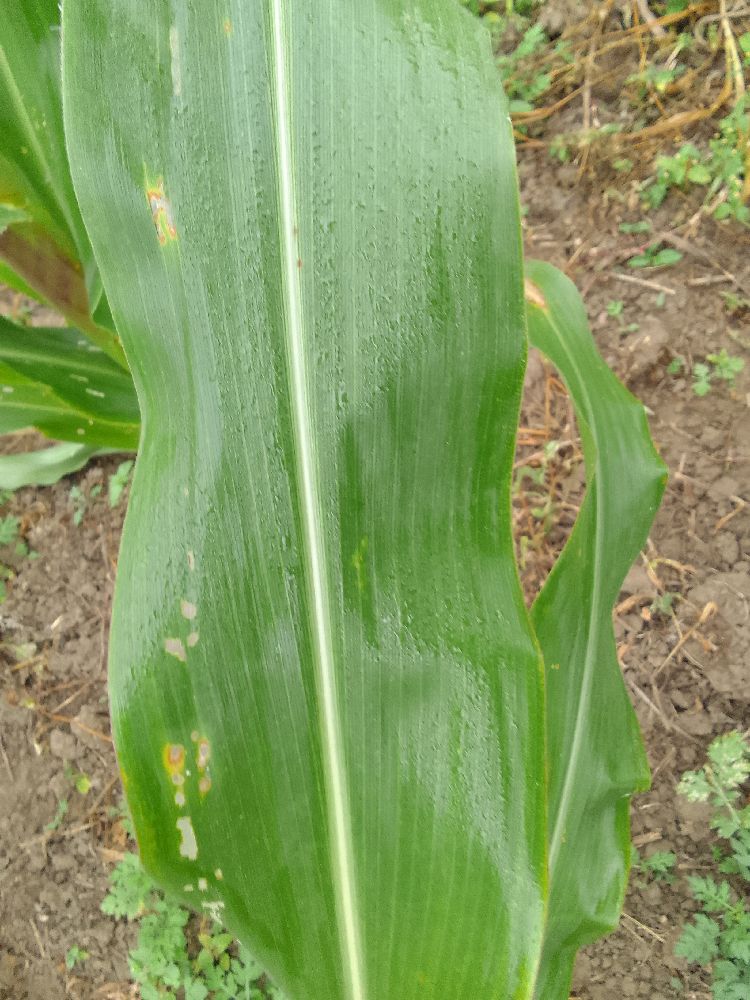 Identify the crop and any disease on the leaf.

maize, healthy
